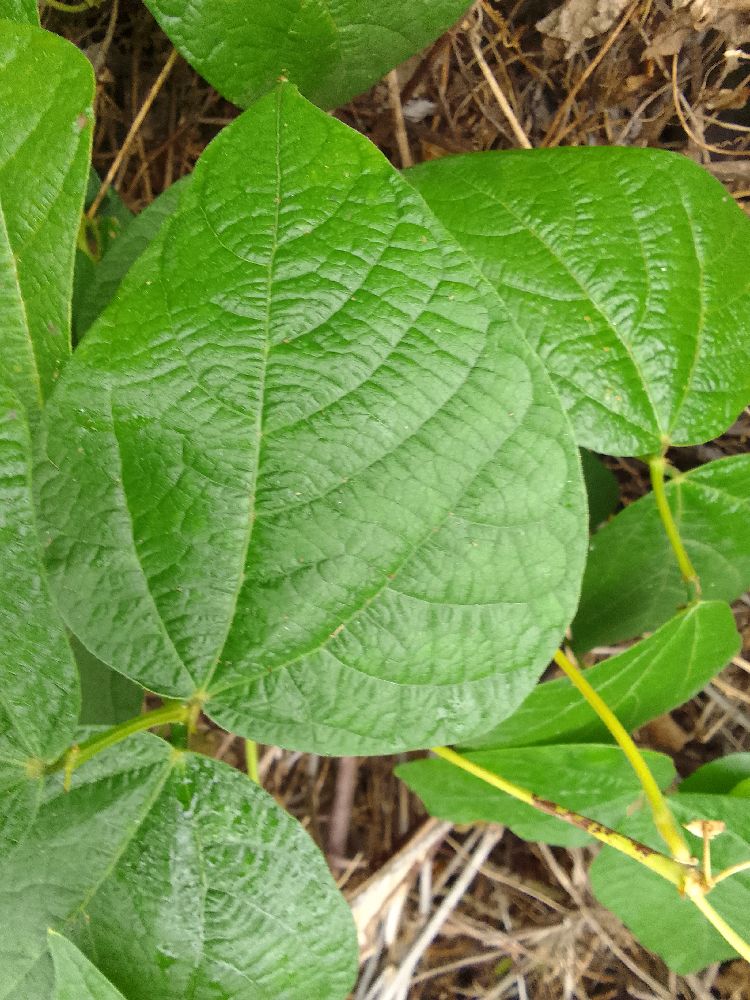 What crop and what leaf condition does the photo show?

common bean, healthy
